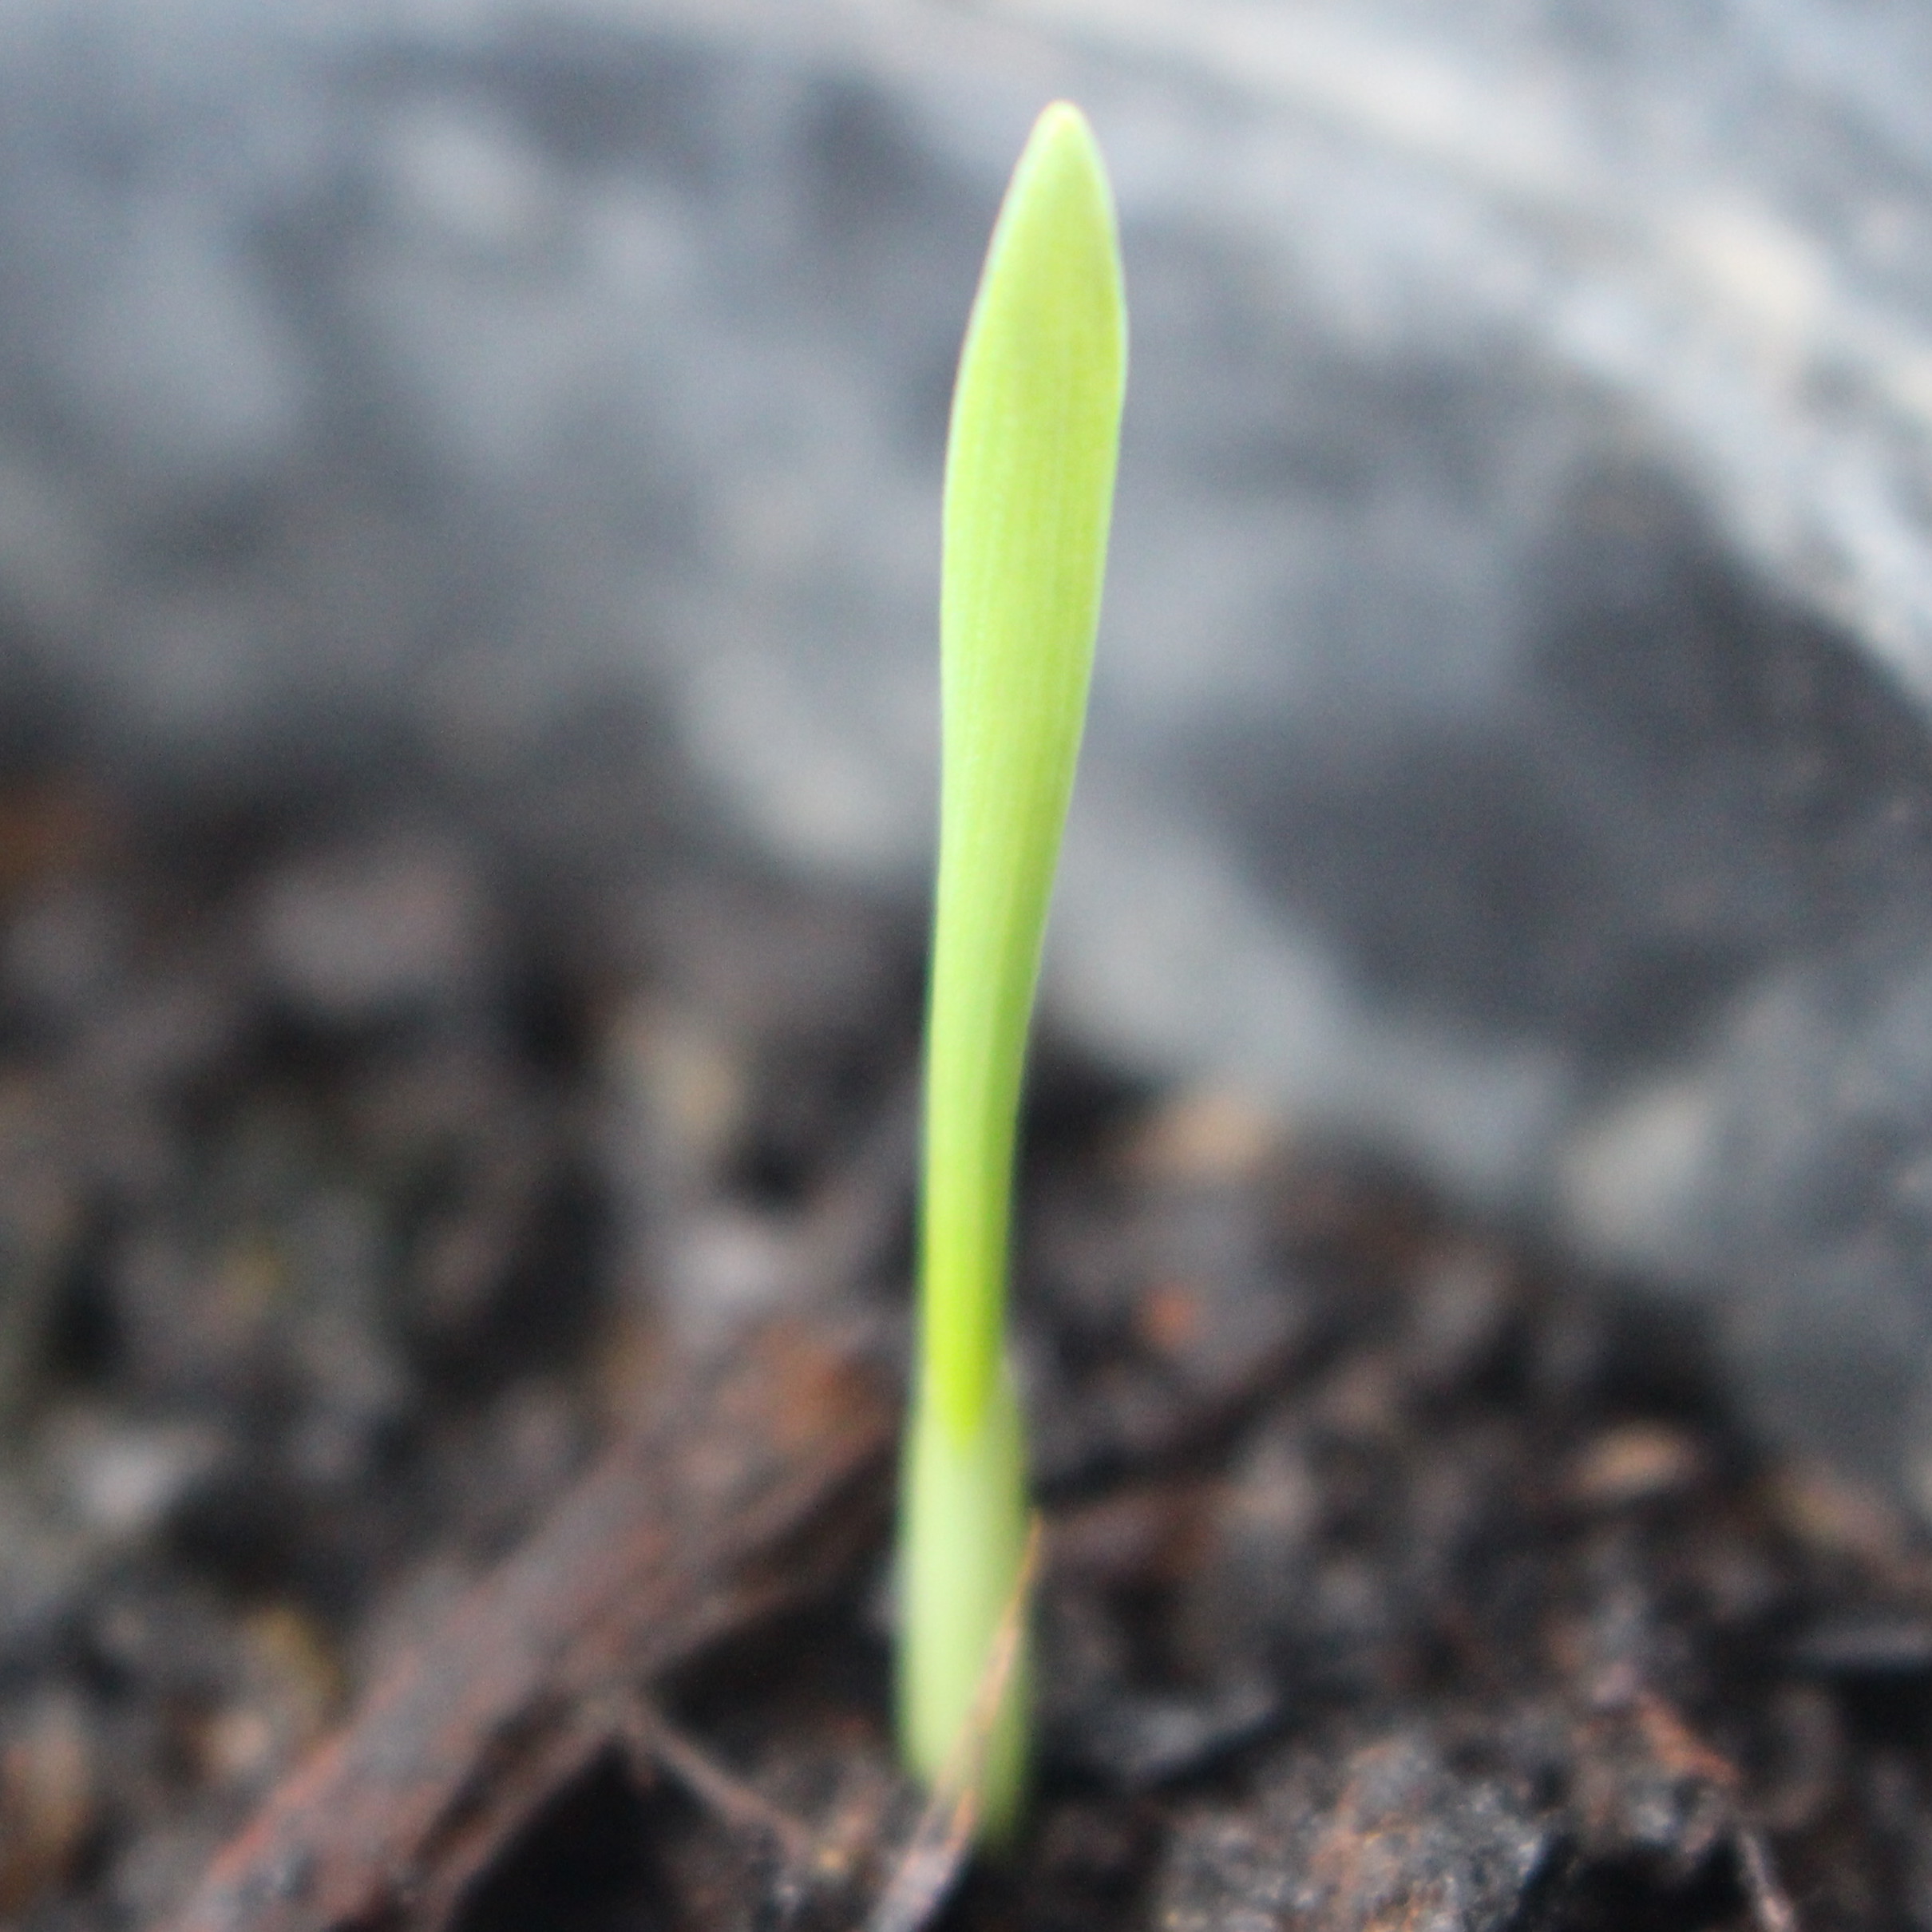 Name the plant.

Avena sterilis
